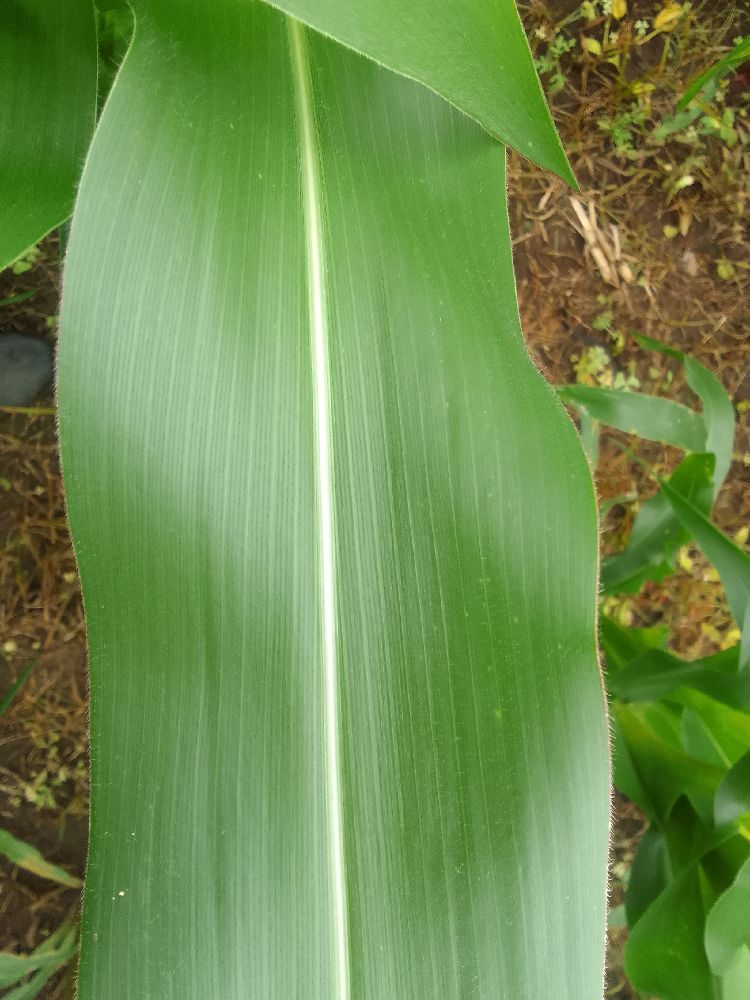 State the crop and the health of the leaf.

maize, healthy
